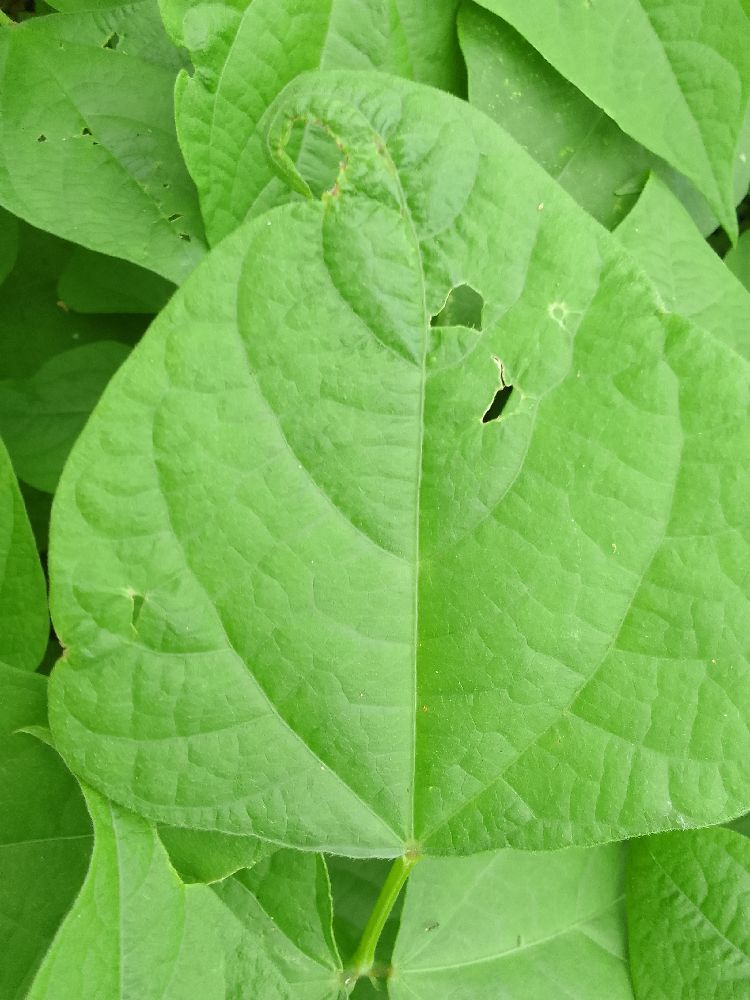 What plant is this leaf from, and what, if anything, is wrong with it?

common bean, healthy
